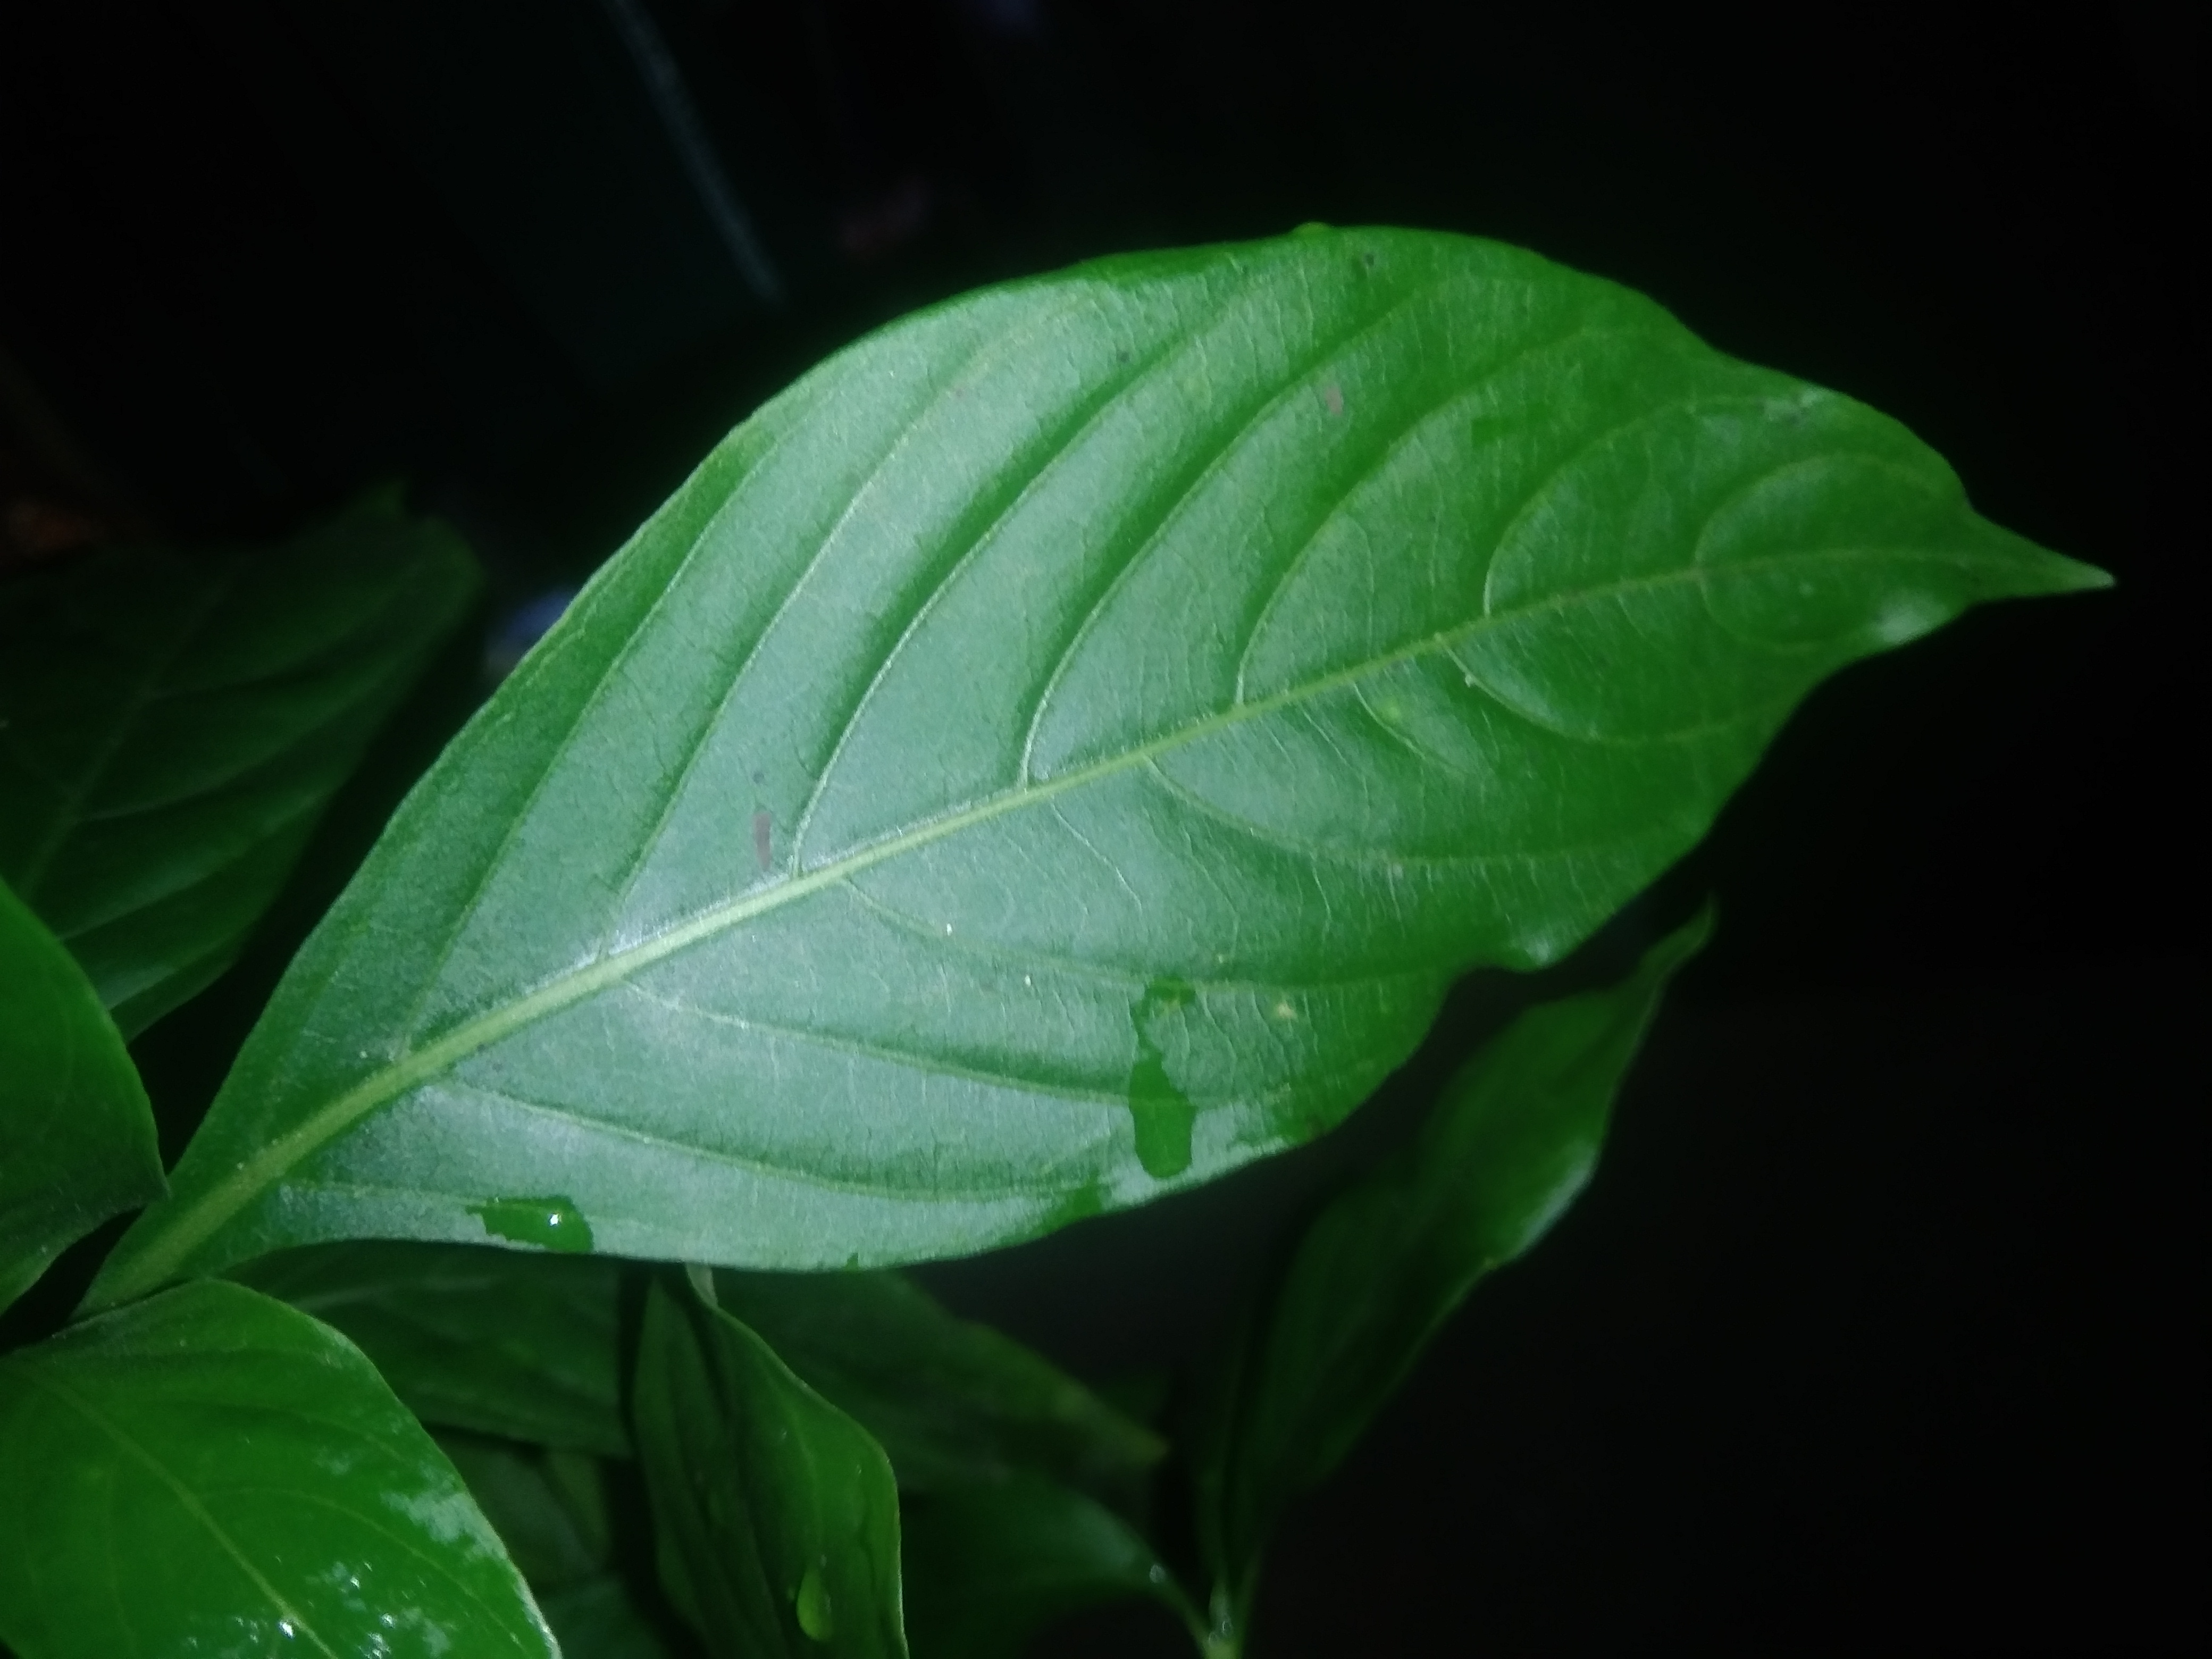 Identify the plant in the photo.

vasaka
